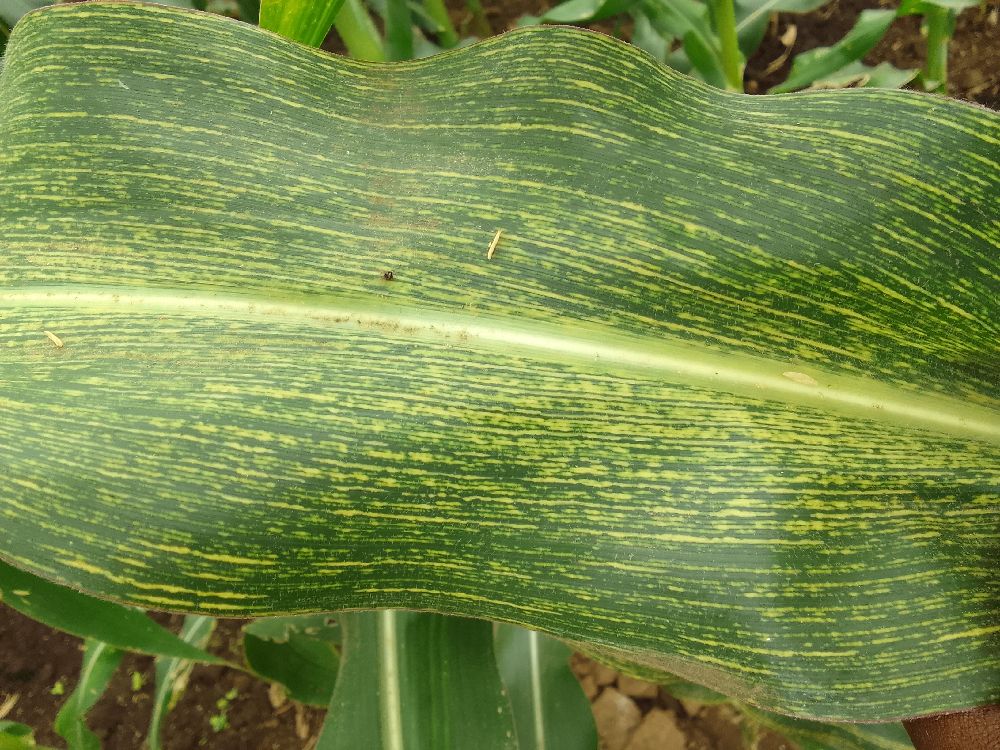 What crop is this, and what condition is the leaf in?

maize, maize streak virus
